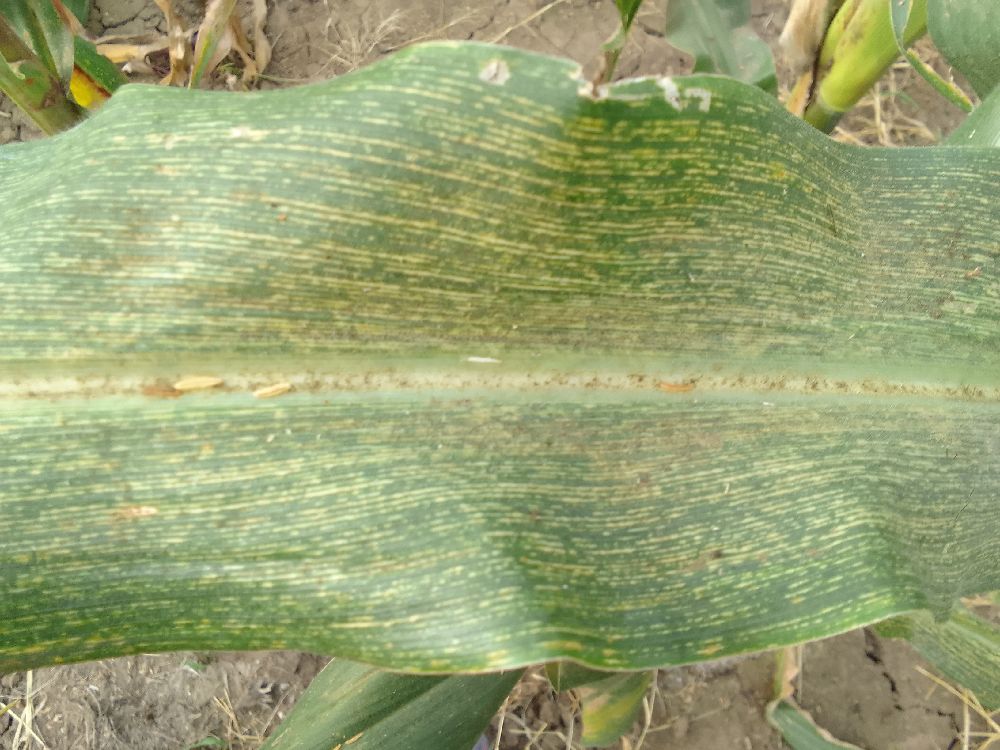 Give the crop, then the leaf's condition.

maize, maize streak virus
